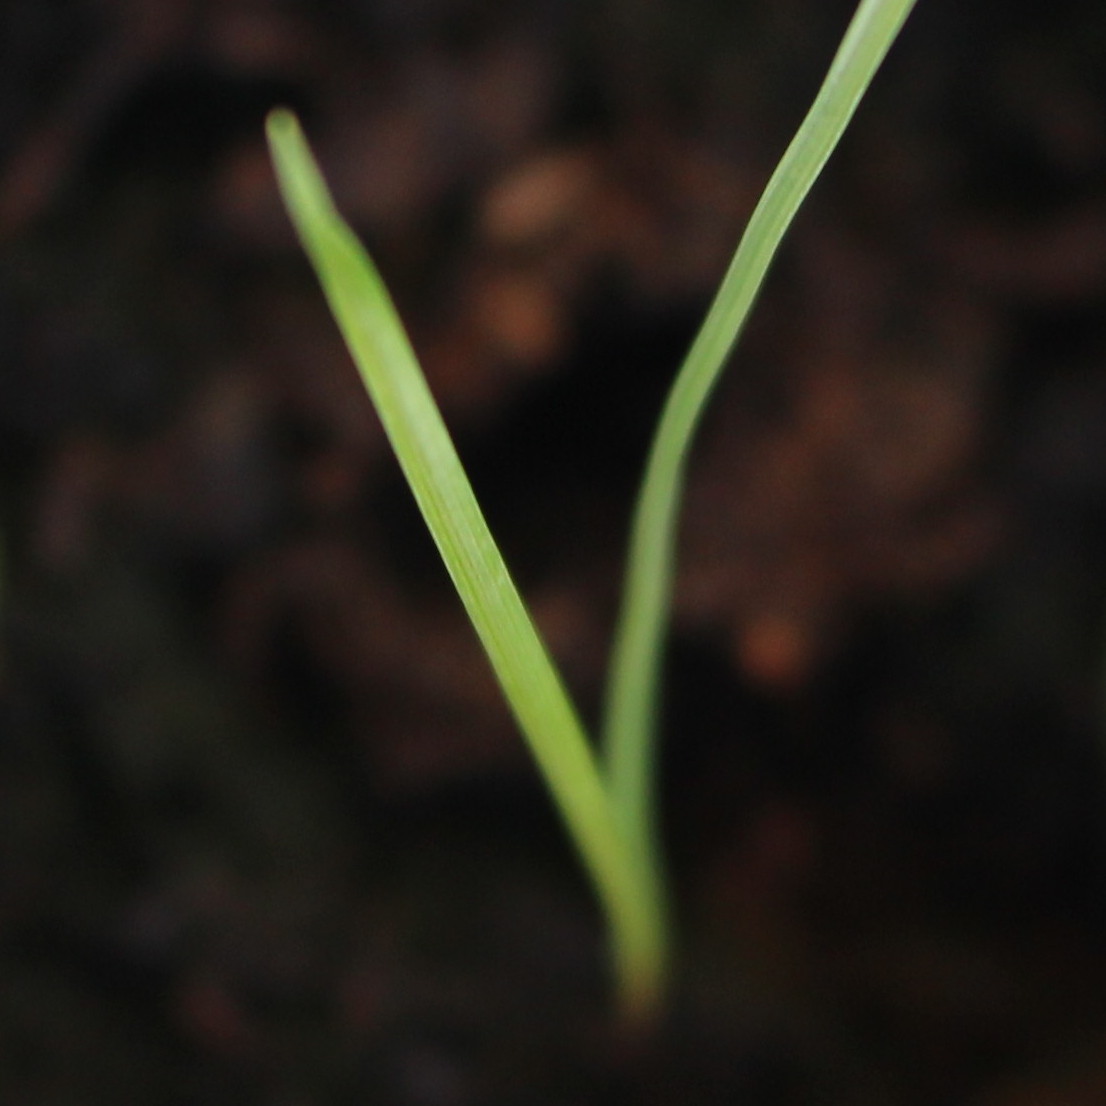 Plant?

Lolium multiflorum
